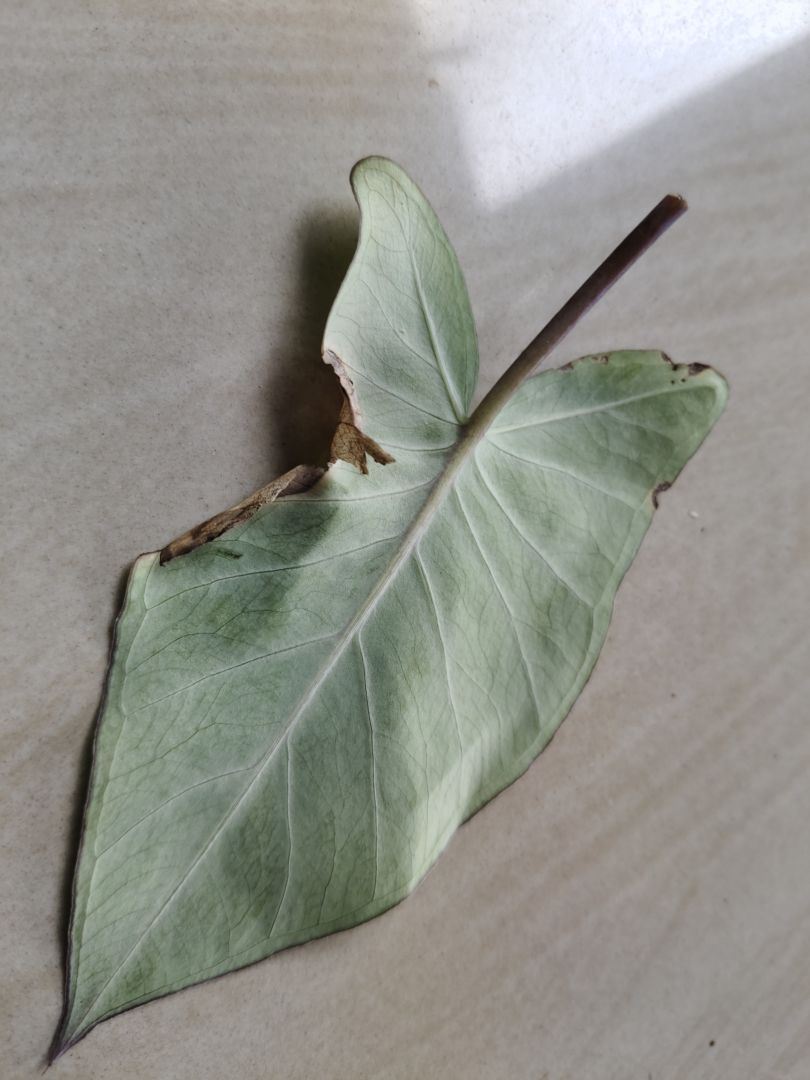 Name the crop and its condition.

taro, leaf blight
